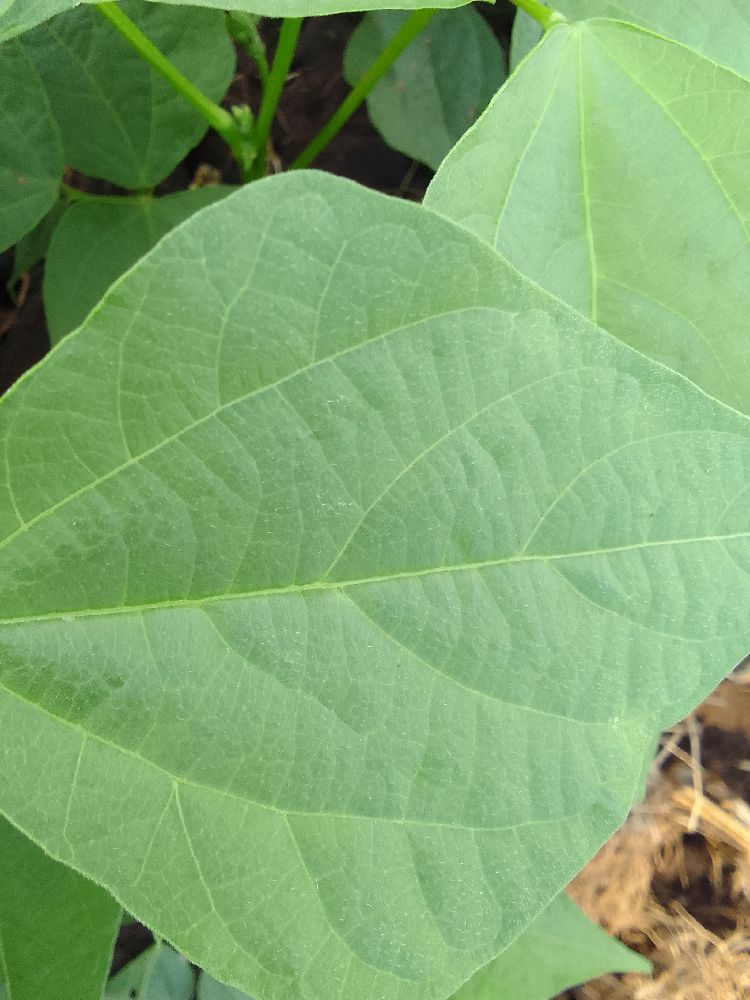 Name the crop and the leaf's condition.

common bean, healthy
